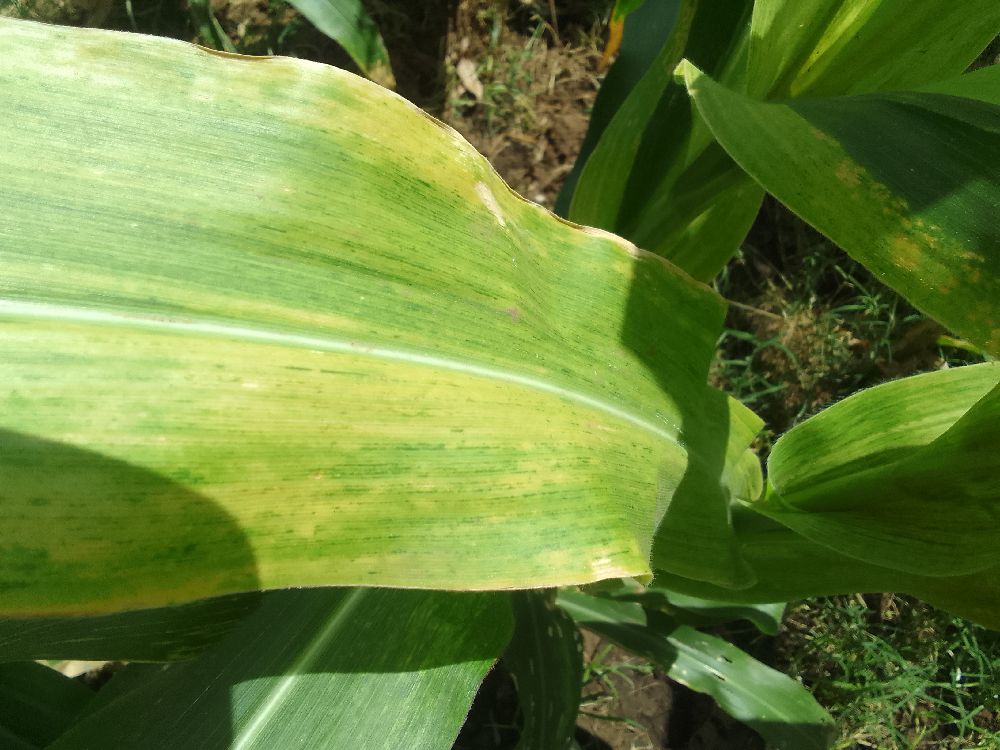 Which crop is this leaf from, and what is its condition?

maize, maize lethal necrosis
